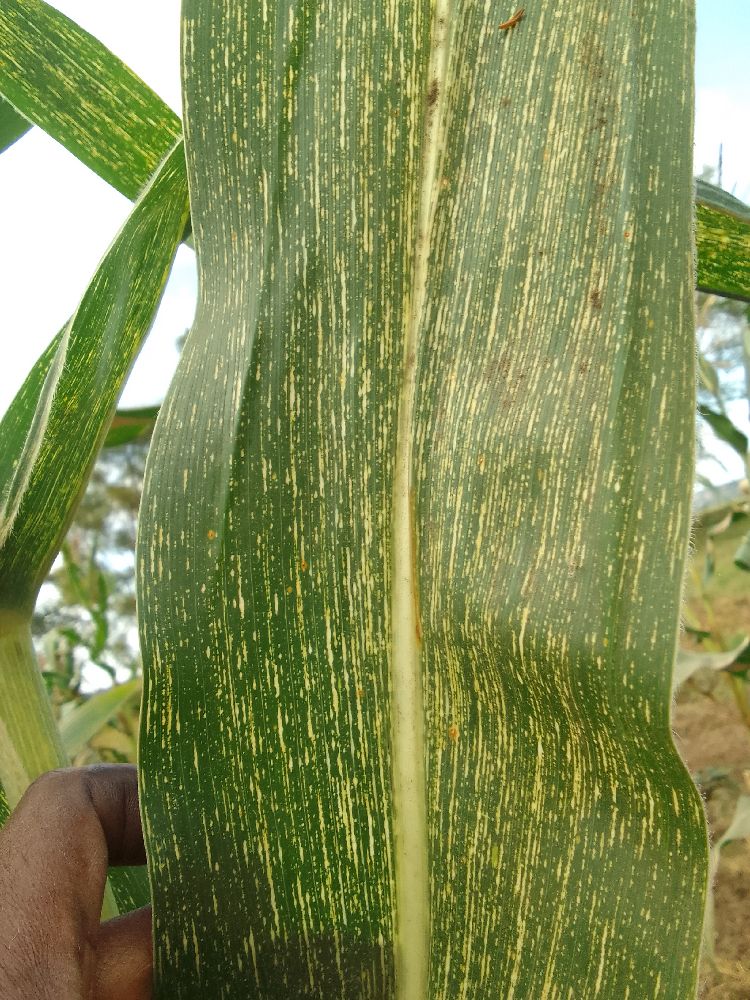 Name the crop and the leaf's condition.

maize, maize streak virus
